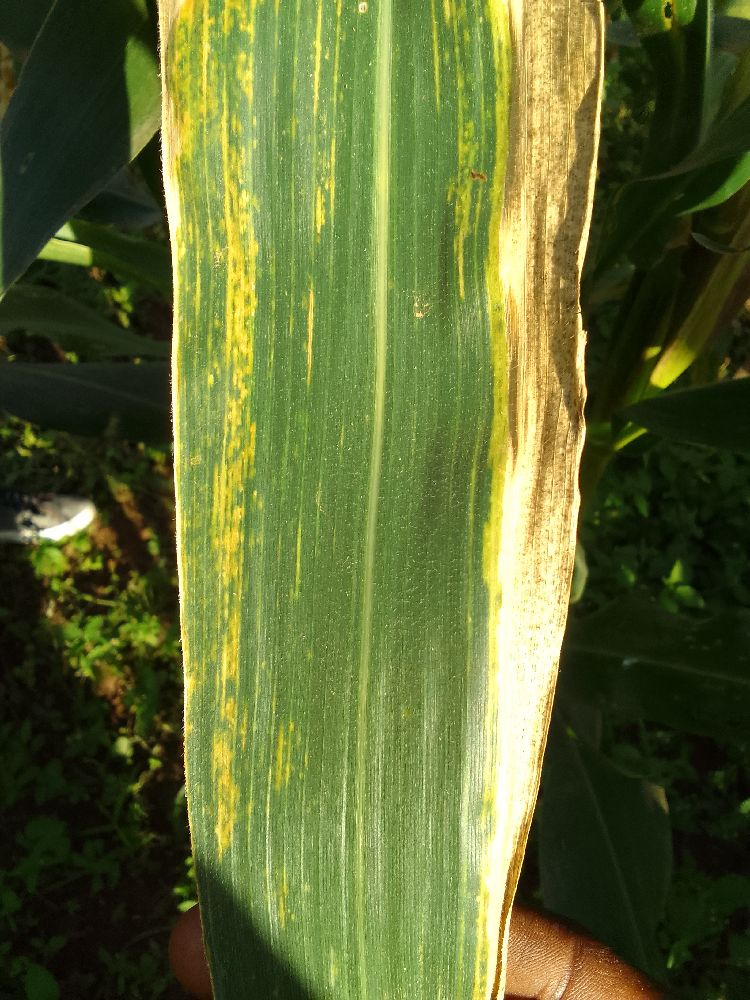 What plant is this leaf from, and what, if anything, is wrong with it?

maize, maize lethal necrosis
